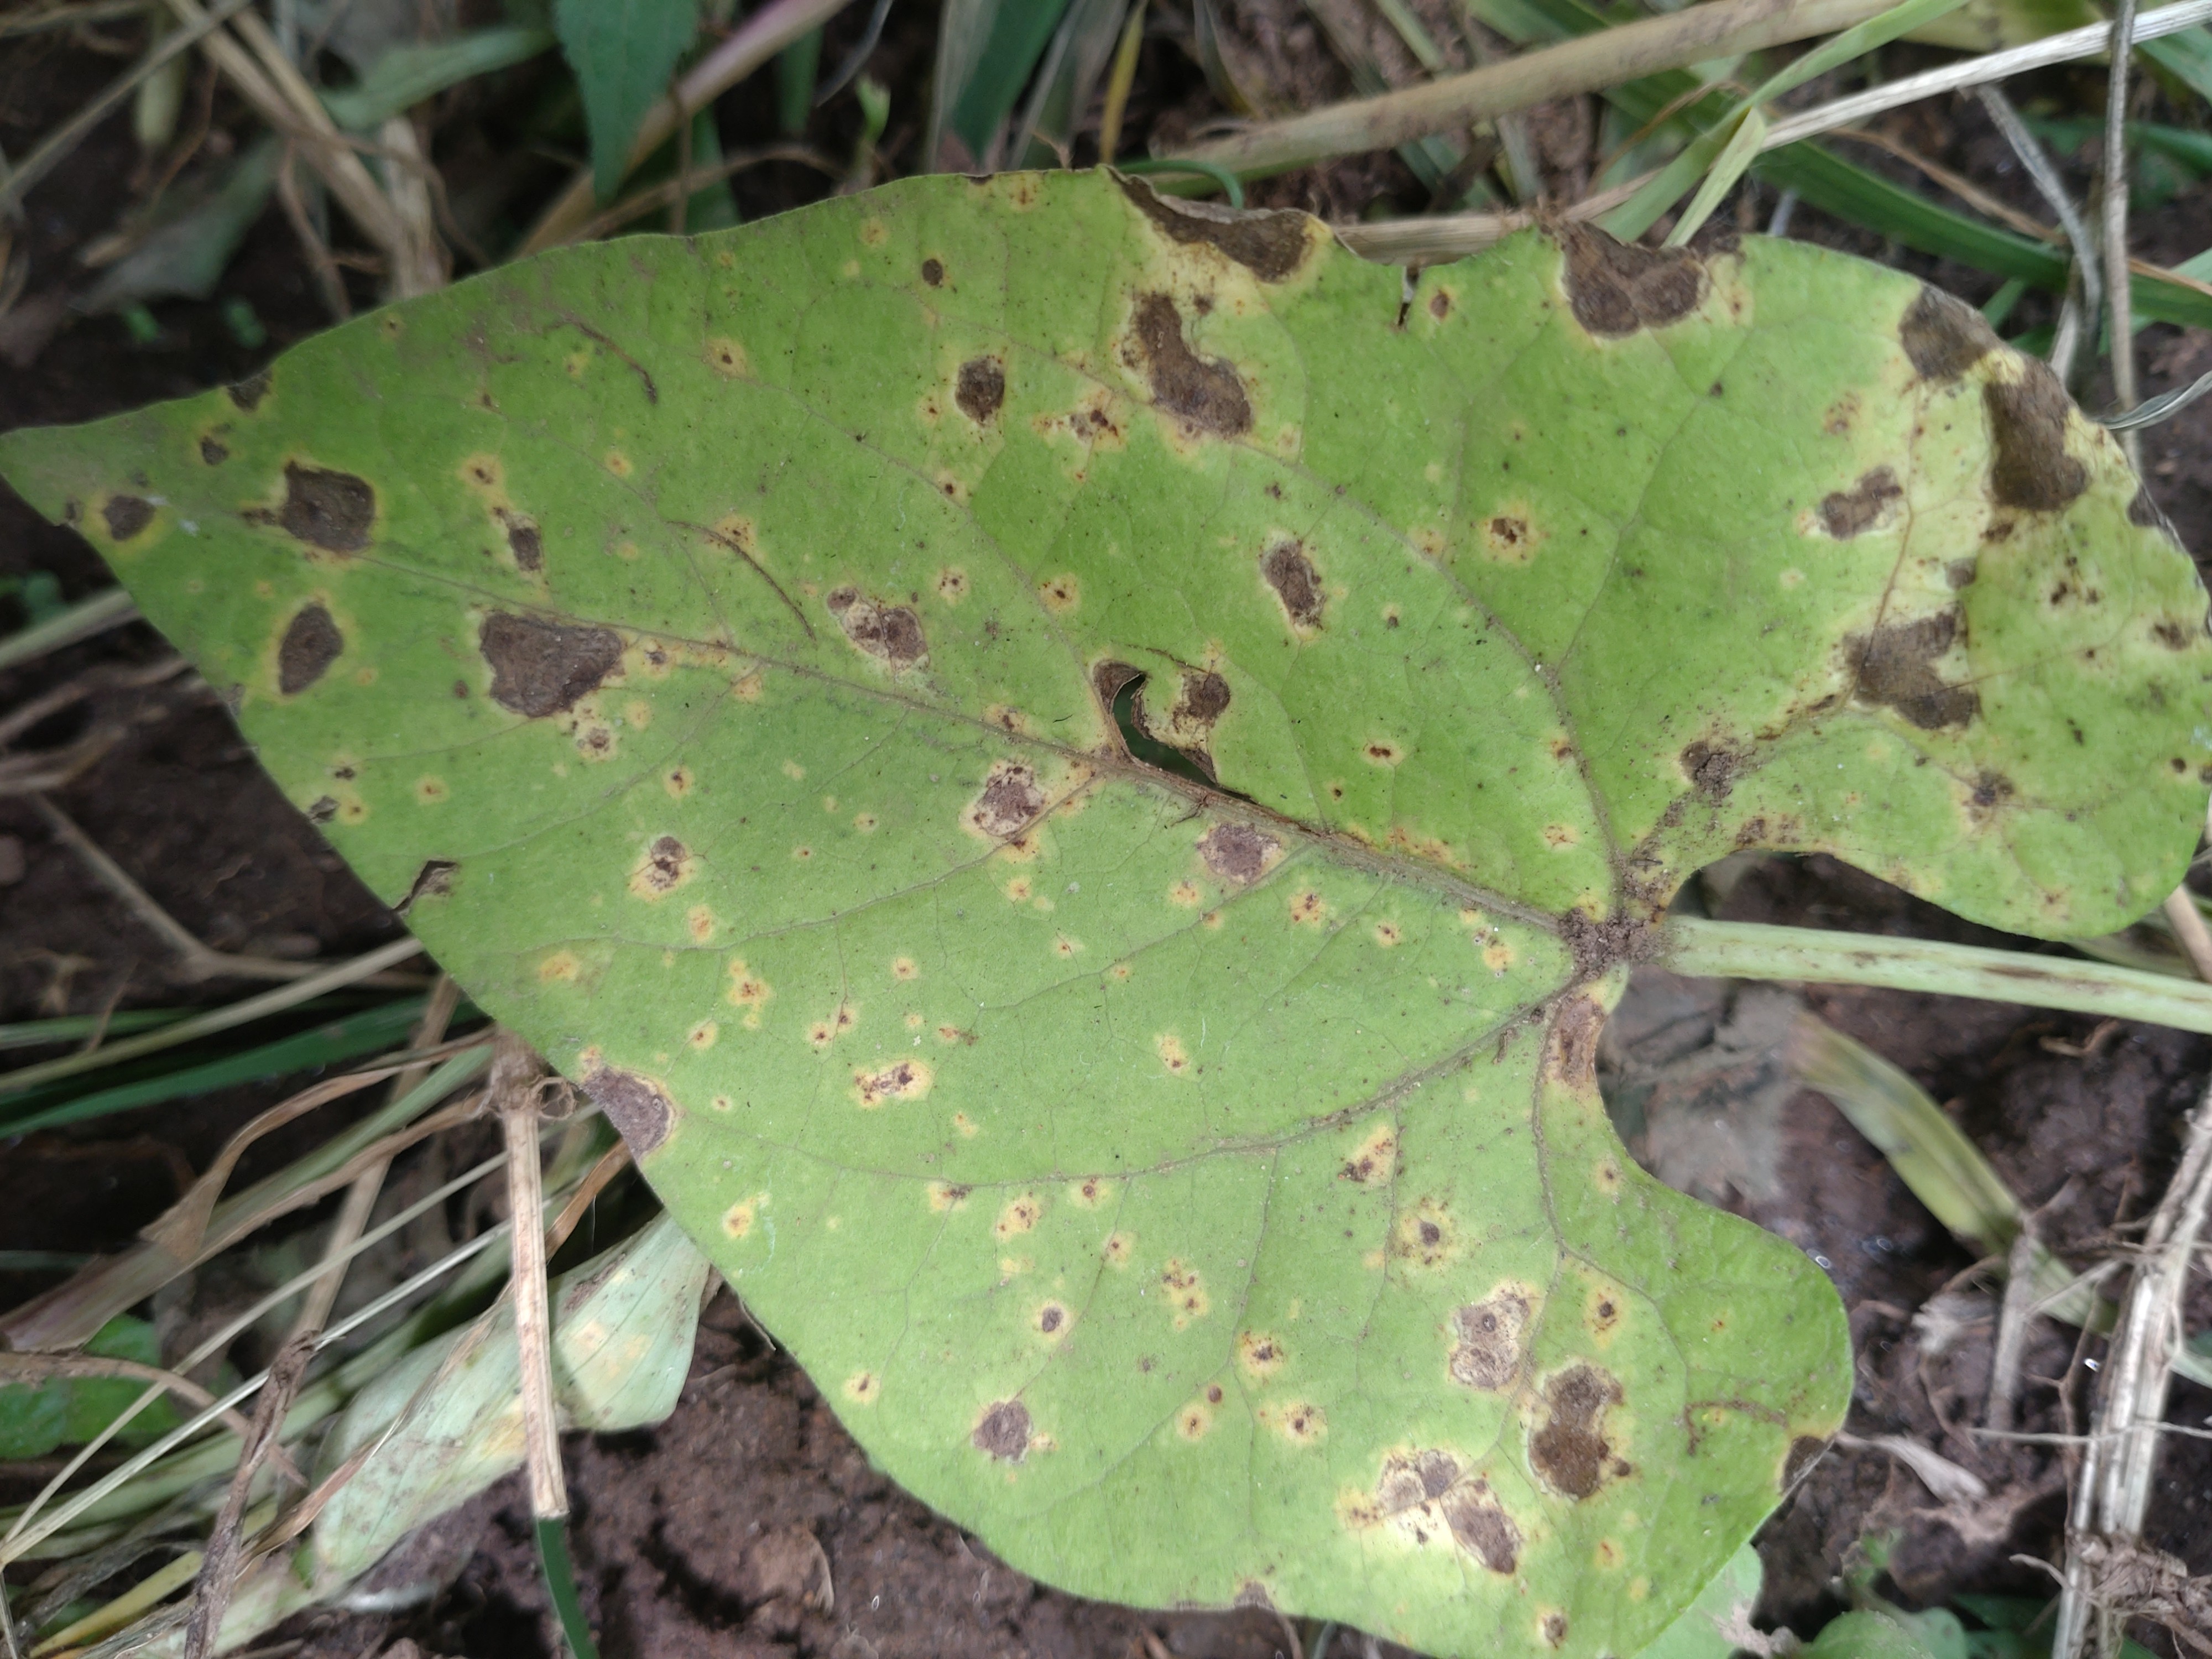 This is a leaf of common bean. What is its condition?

rust
